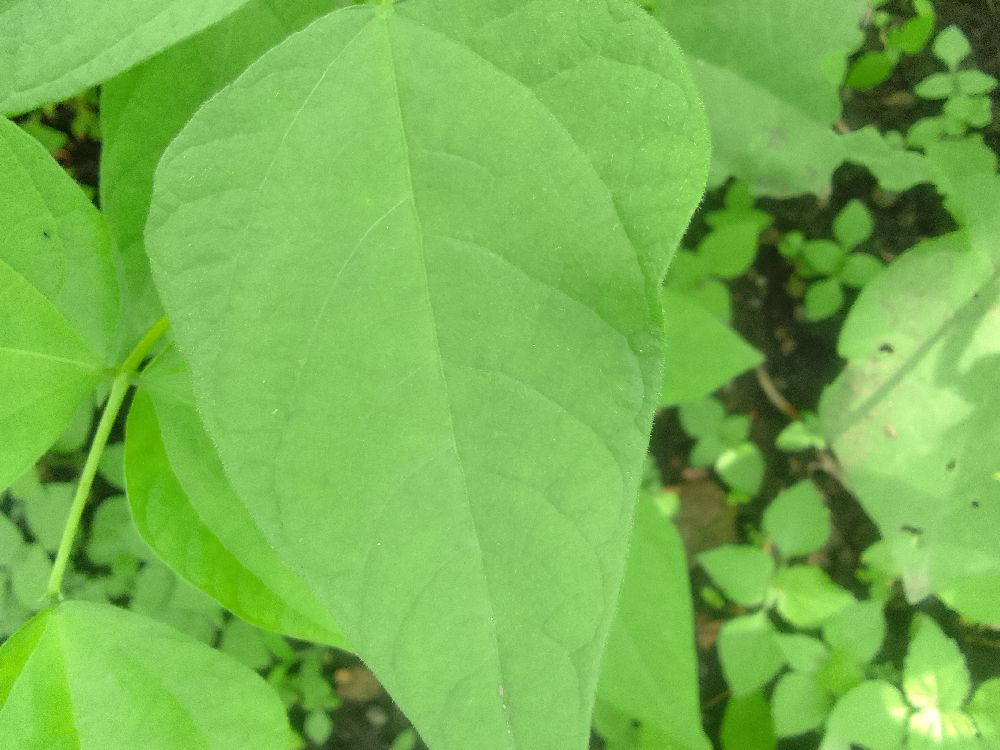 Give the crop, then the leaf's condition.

common bean, healthy
